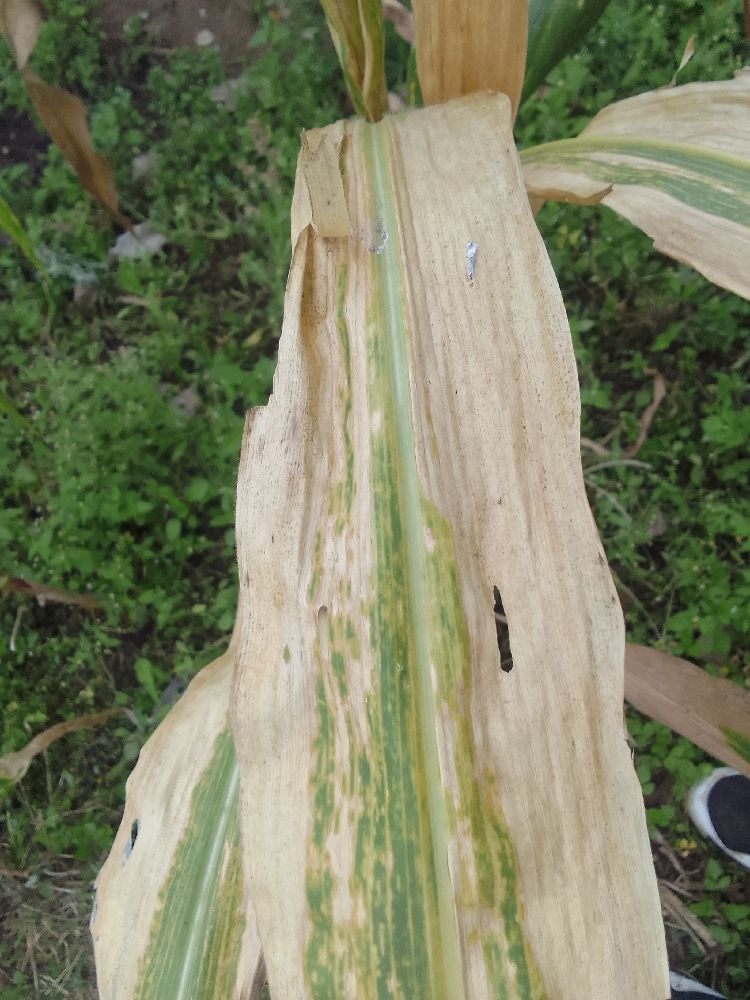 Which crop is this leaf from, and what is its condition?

maize, maize lethal necrosis
